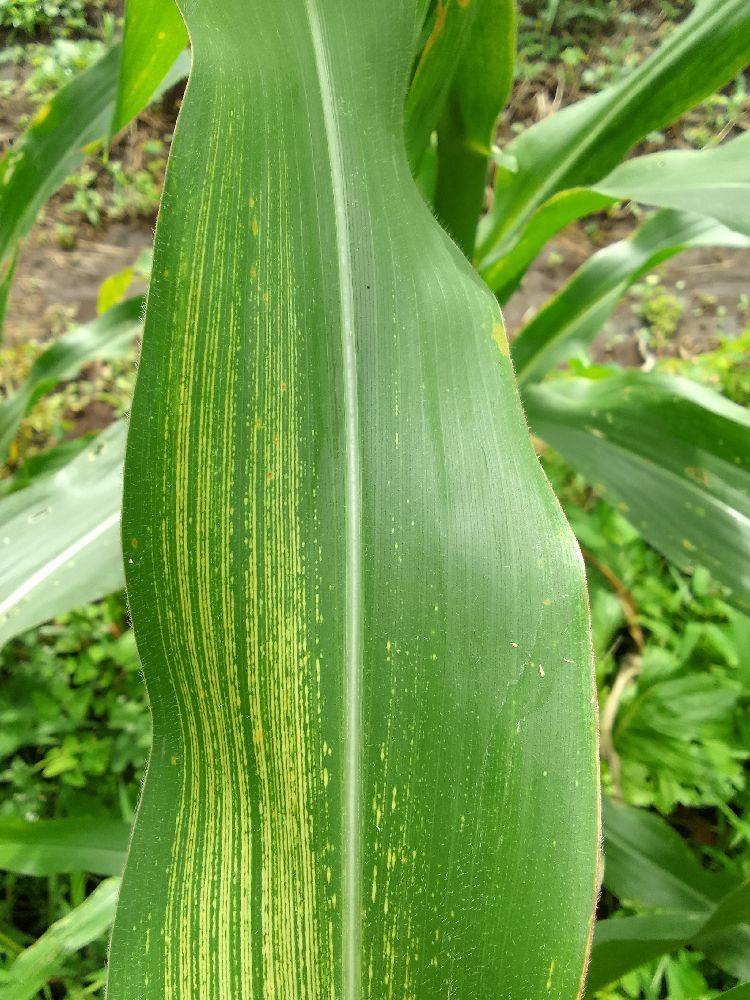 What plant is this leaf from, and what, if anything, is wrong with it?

maize, maize streak virus
